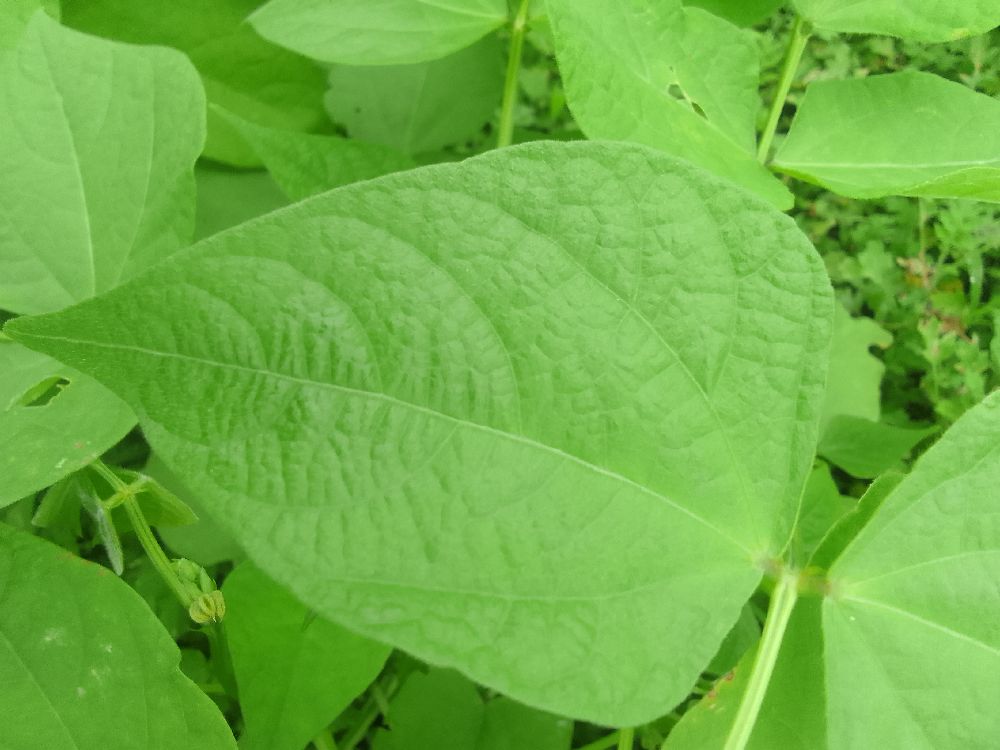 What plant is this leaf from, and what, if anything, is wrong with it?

common bean, healthy
